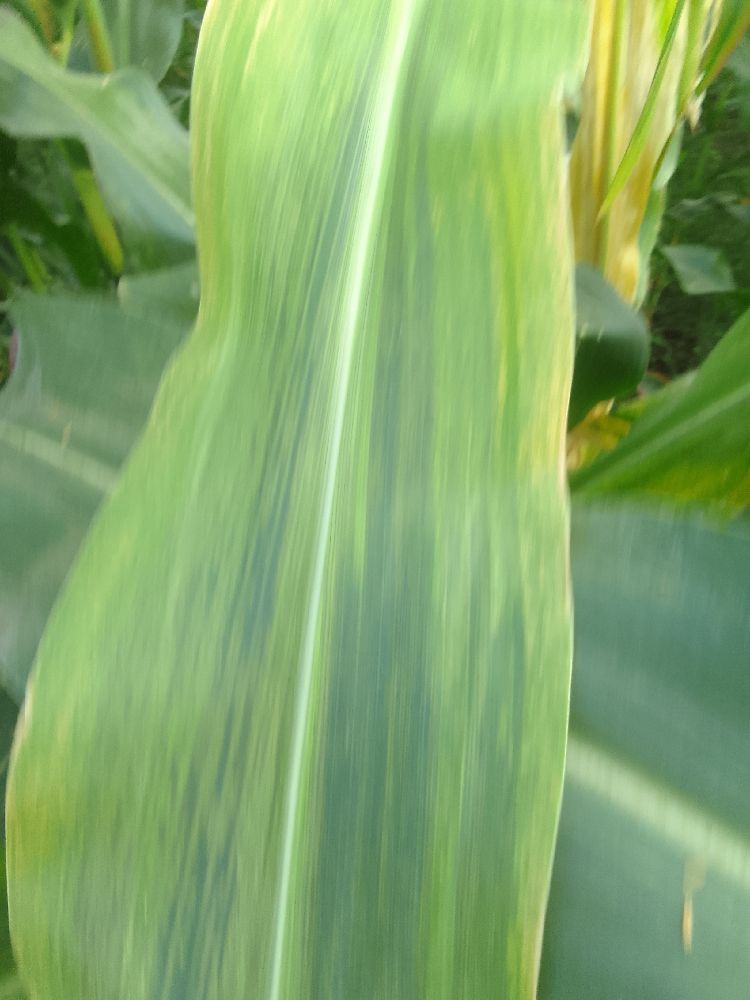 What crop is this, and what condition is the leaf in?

maize, maize lethal necrosis
